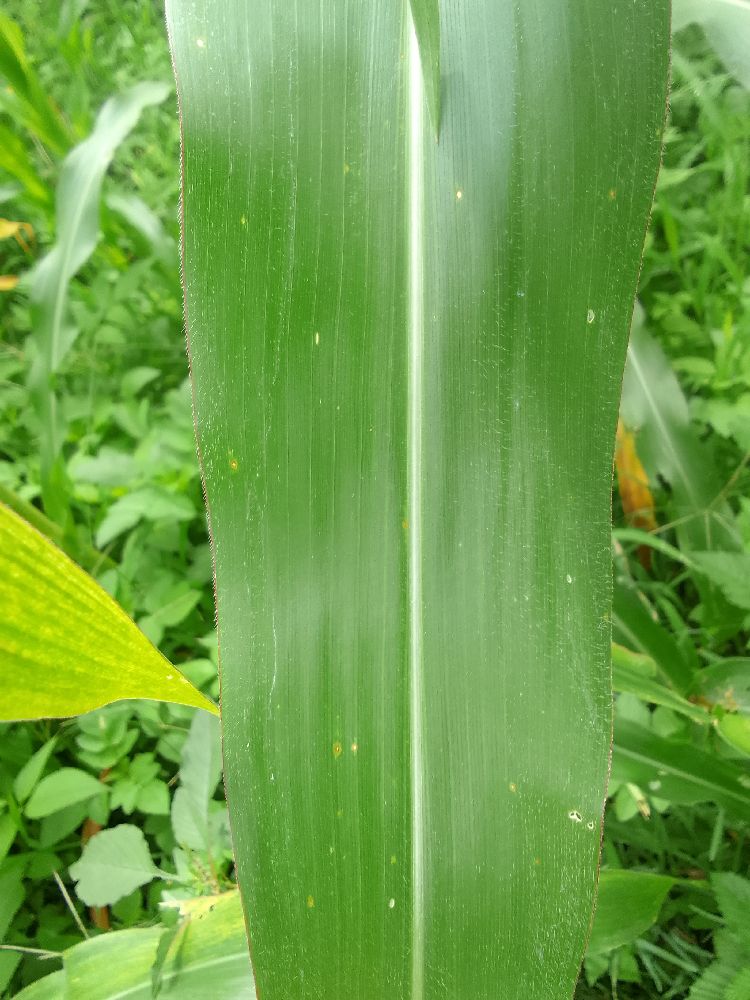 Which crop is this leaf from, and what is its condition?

maize, healthy
